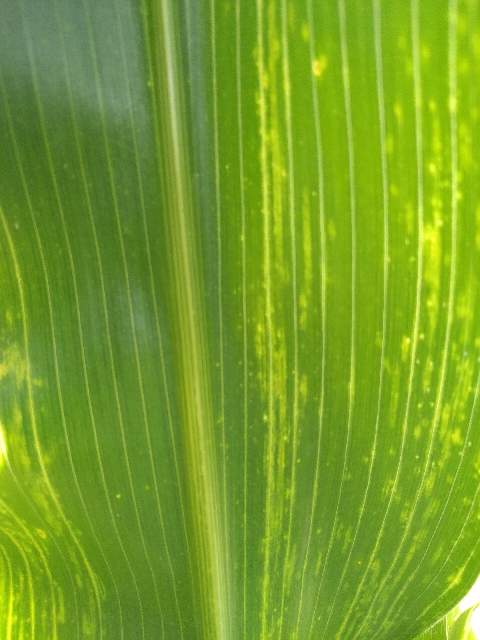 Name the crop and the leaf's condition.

maize, maize lethal necrosis
